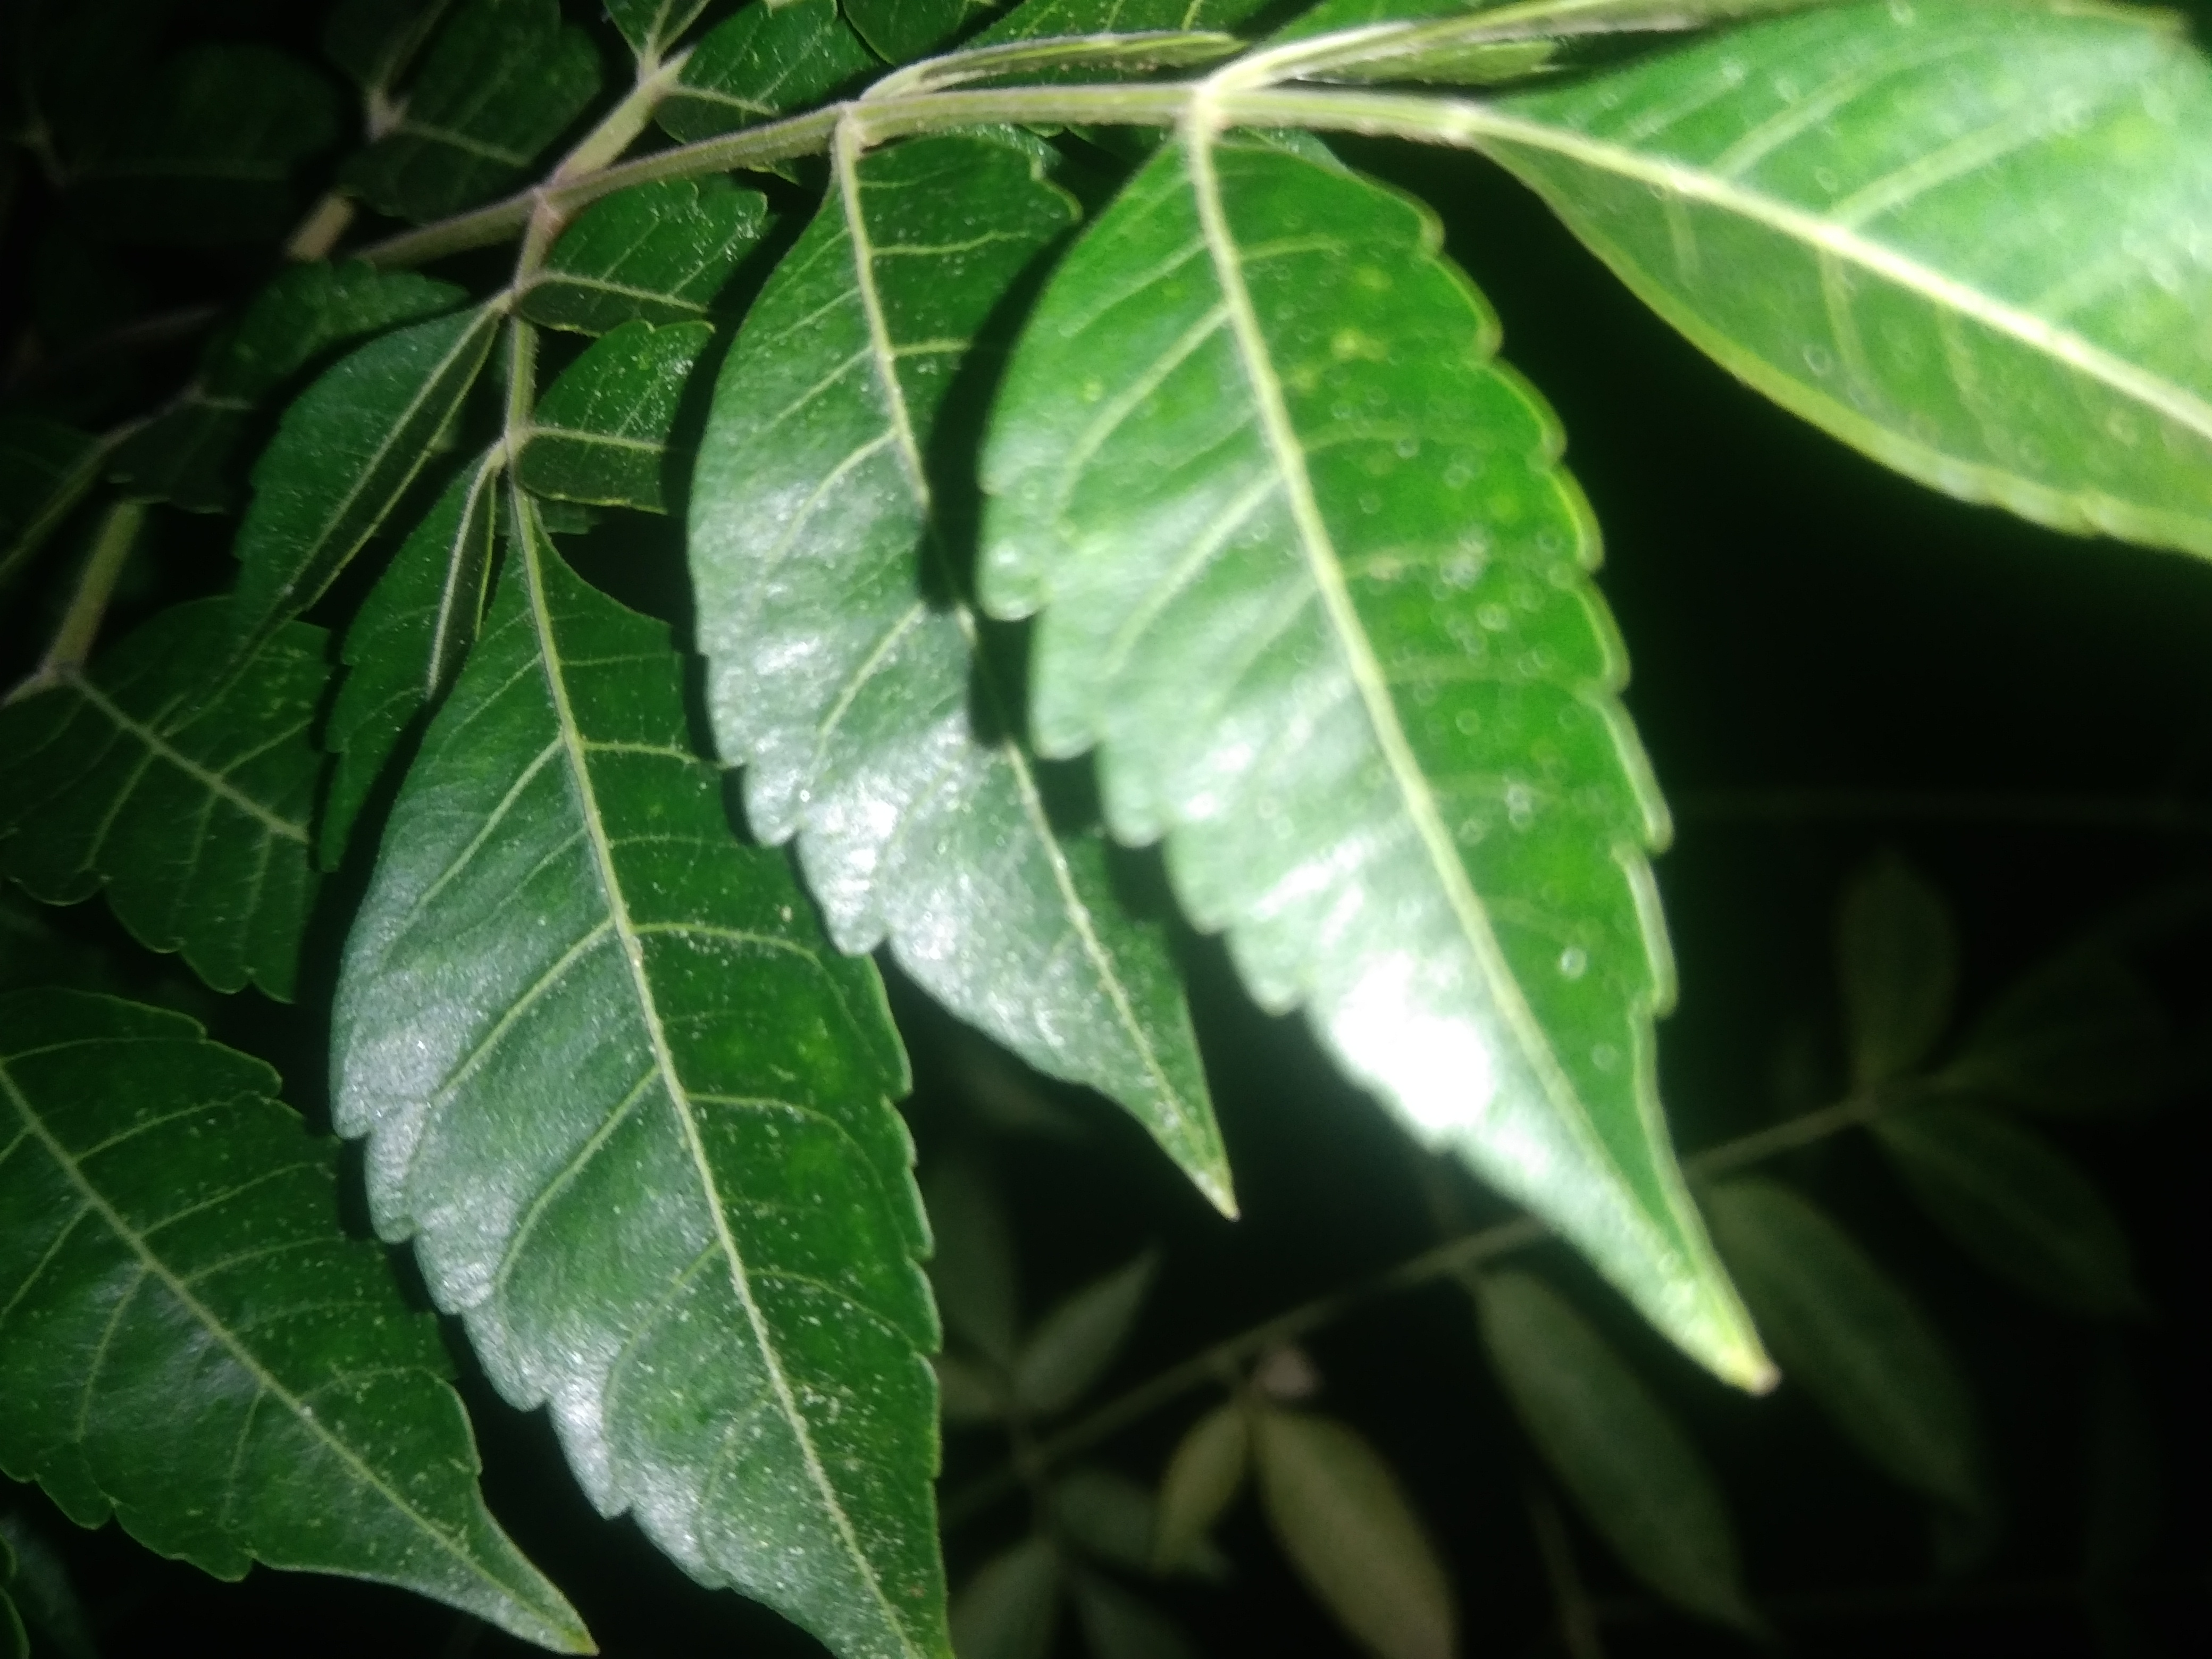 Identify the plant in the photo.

neem
